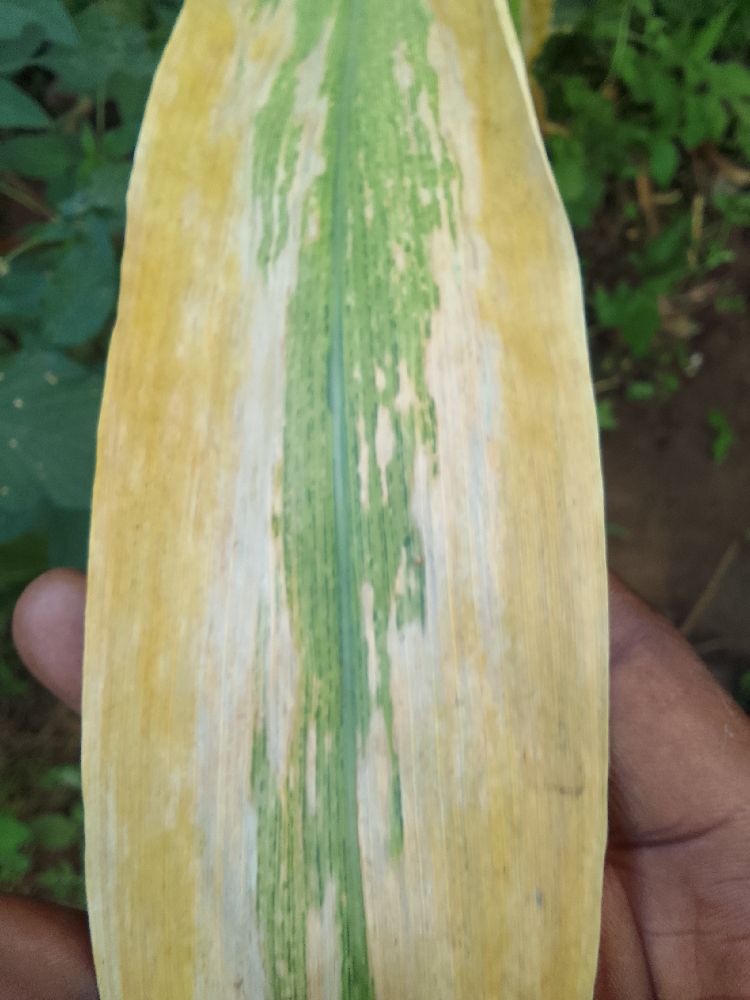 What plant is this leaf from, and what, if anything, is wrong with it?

maize, maize lethal necrosis
